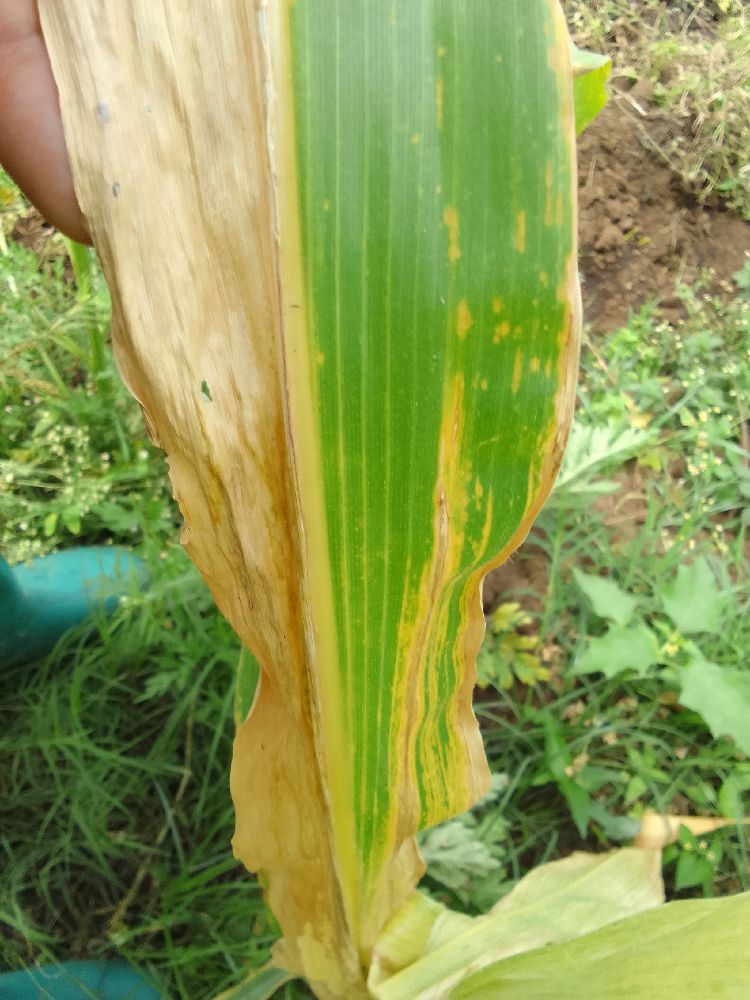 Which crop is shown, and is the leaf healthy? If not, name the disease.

maize, maize lethal necrosis
